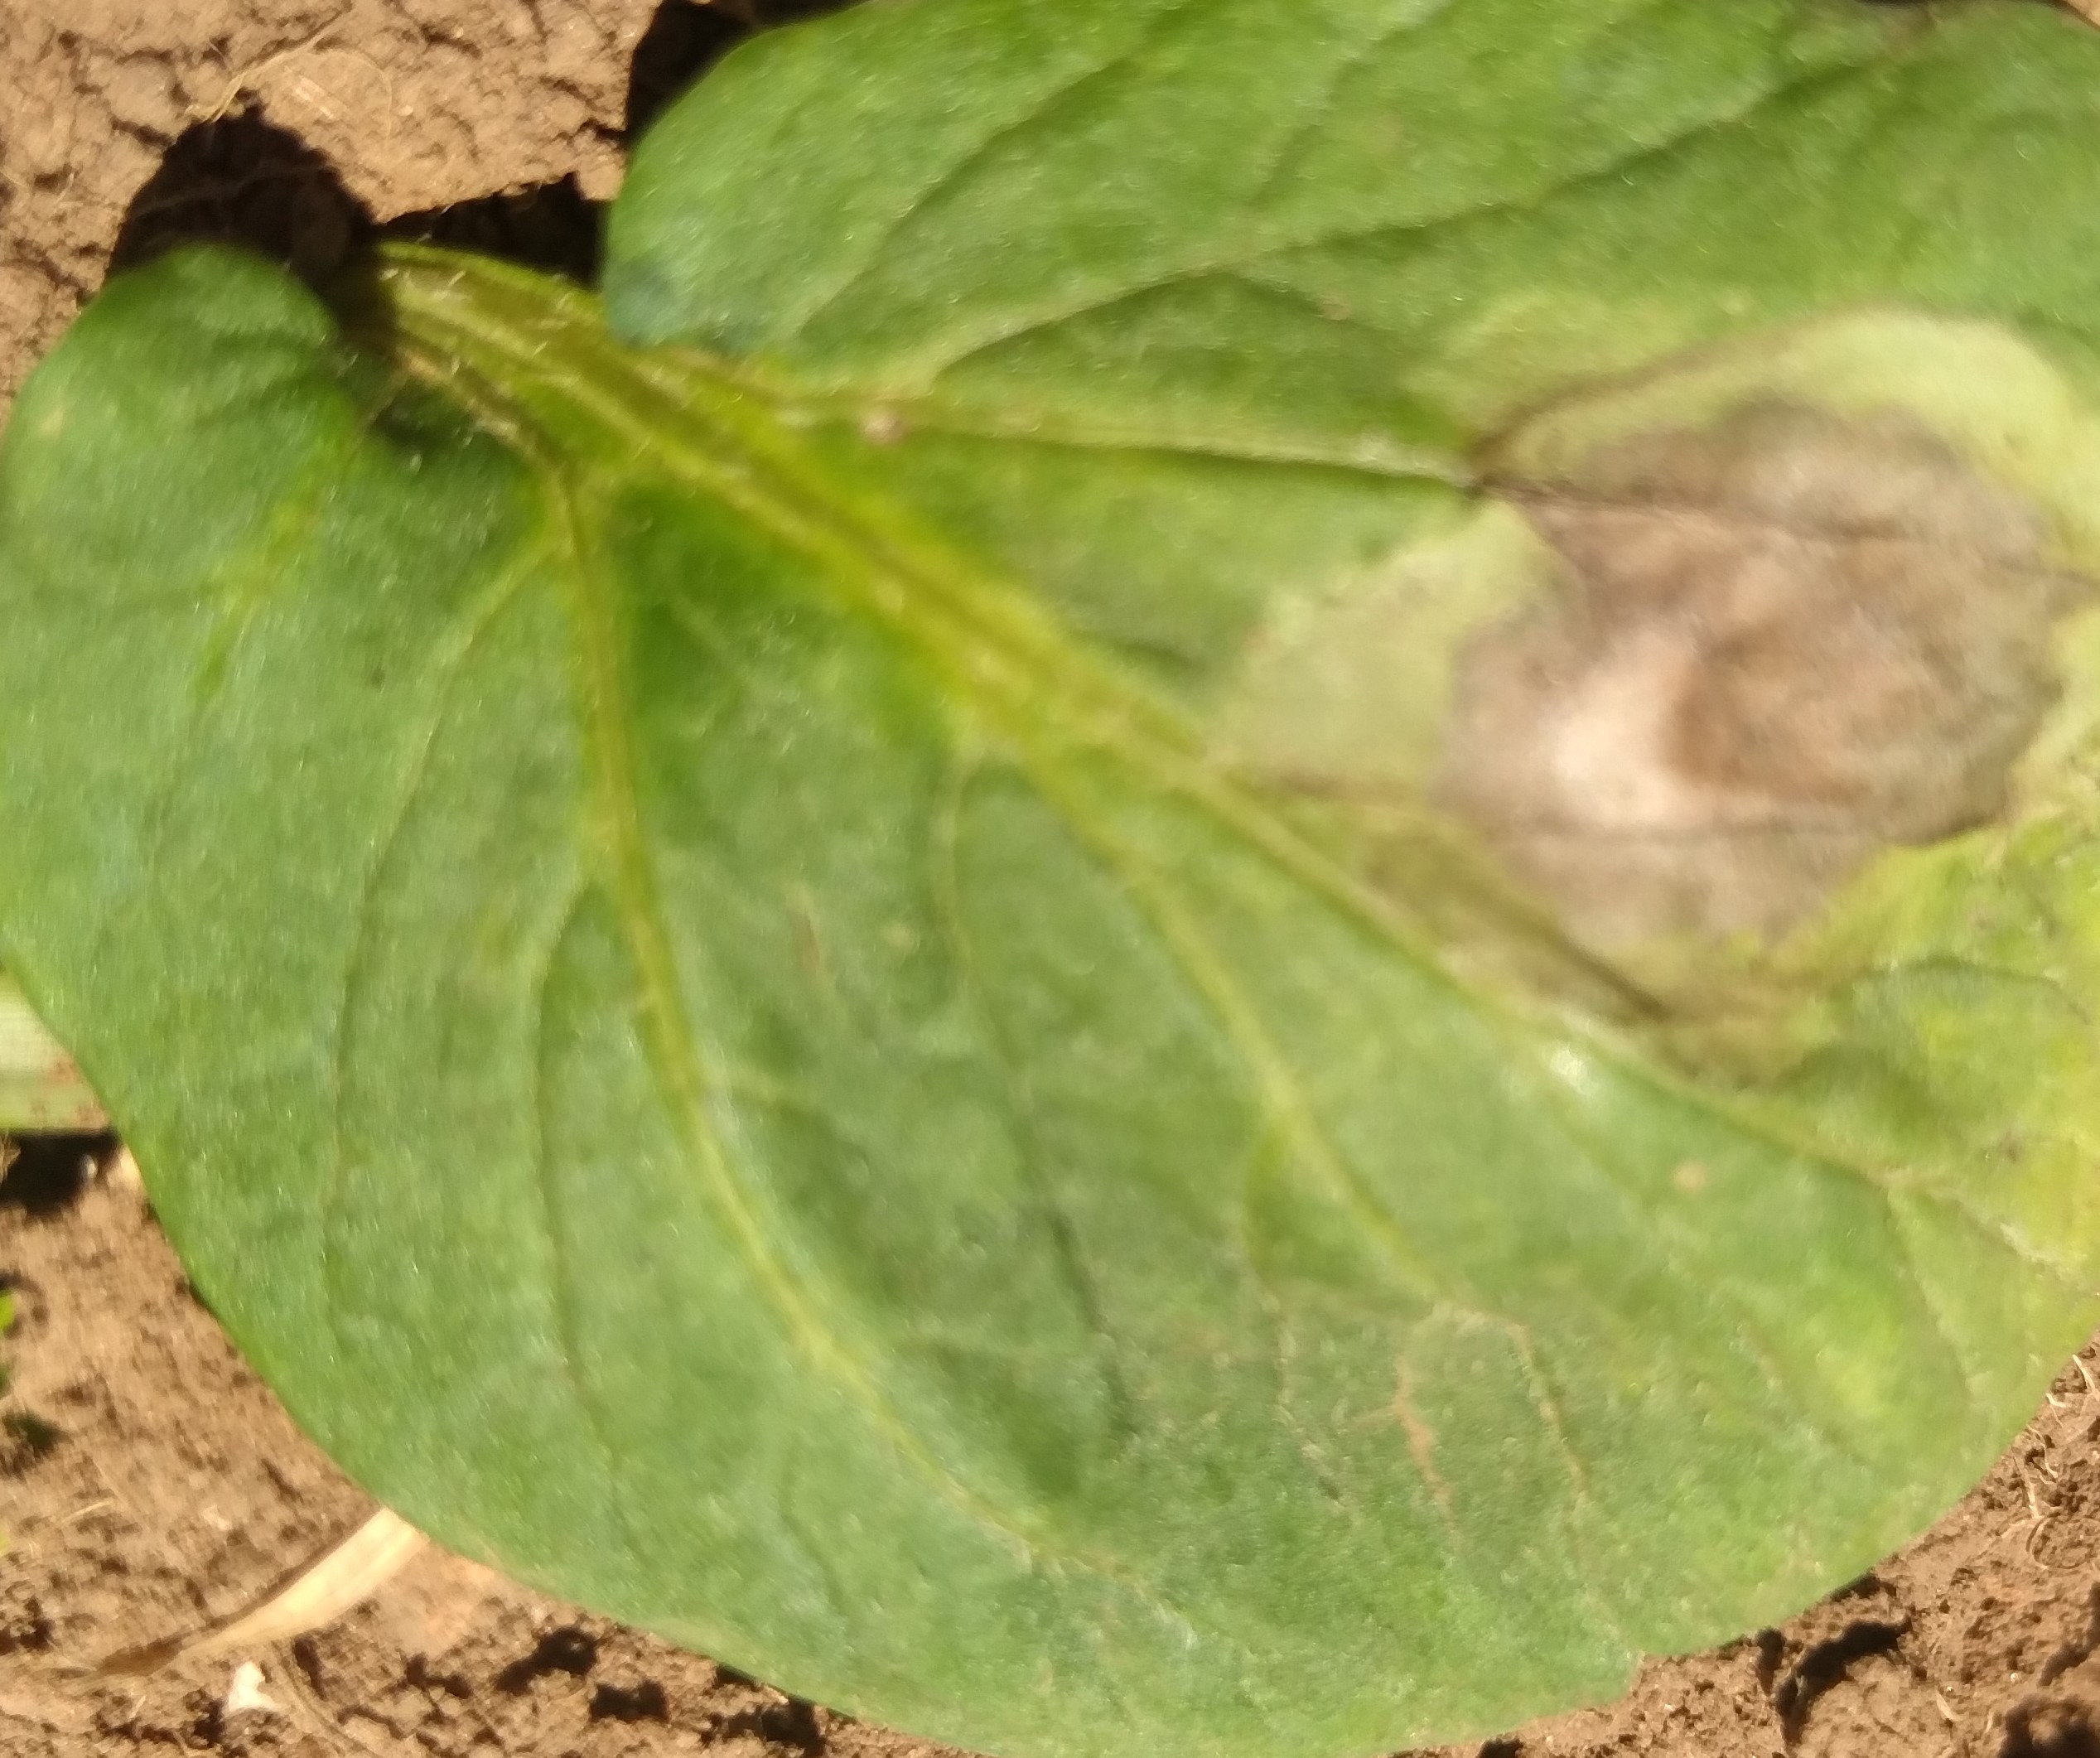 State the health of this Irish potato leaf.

early blight
